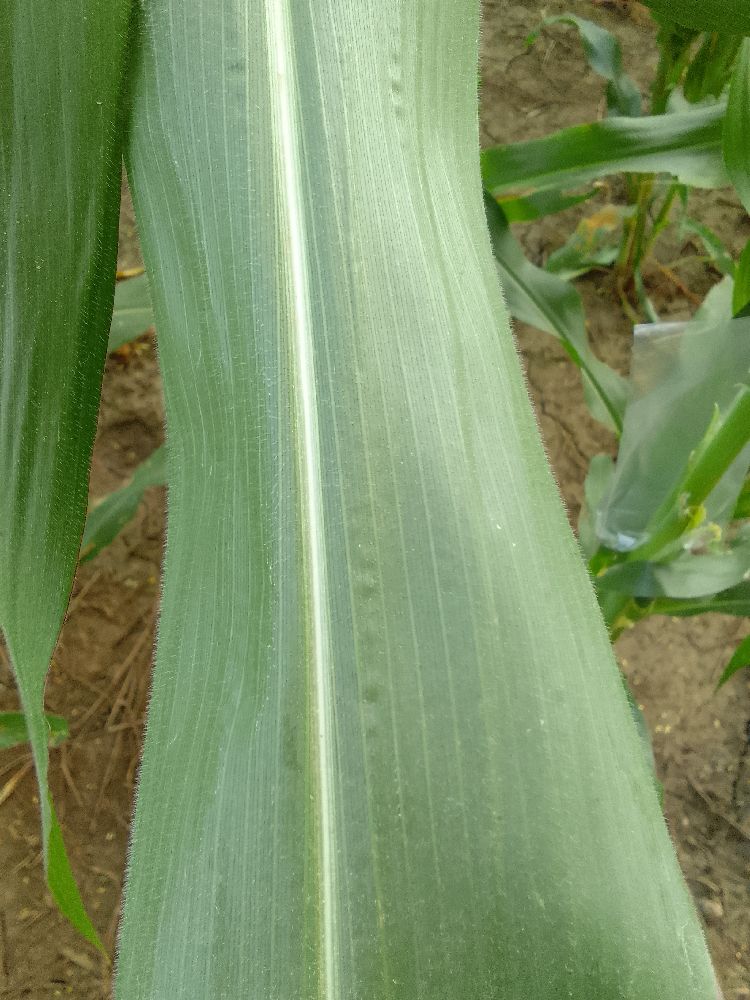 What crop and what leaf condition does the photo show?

maize, healthy
